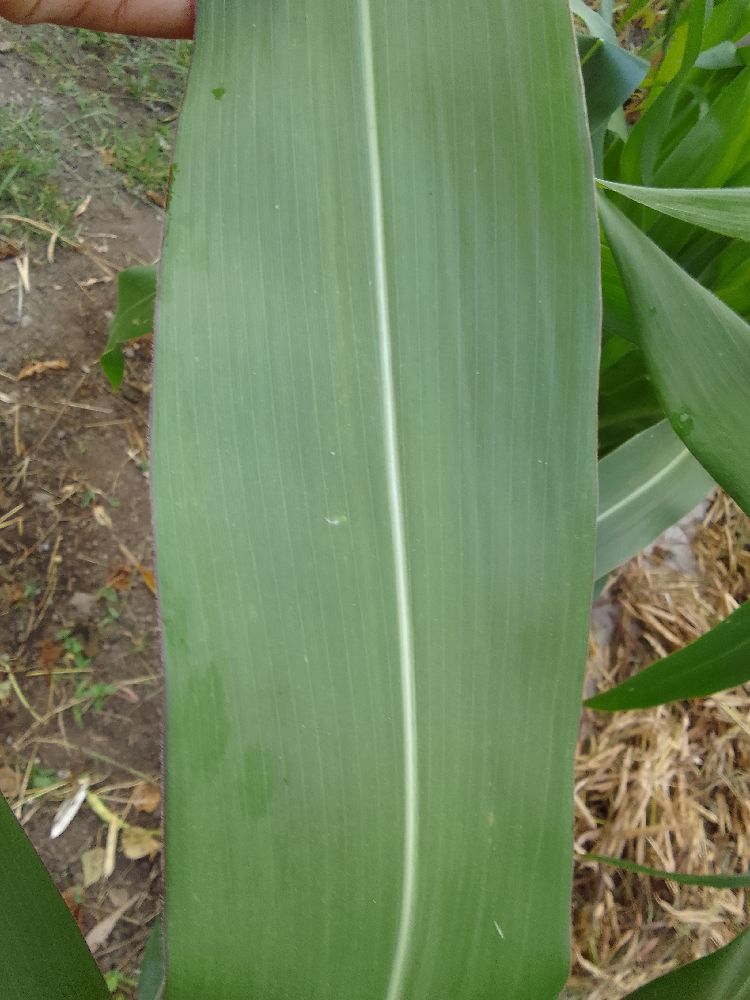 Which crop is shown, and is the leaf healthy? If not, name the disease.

maize, healthy
